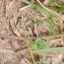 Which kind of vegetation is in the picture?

grass
